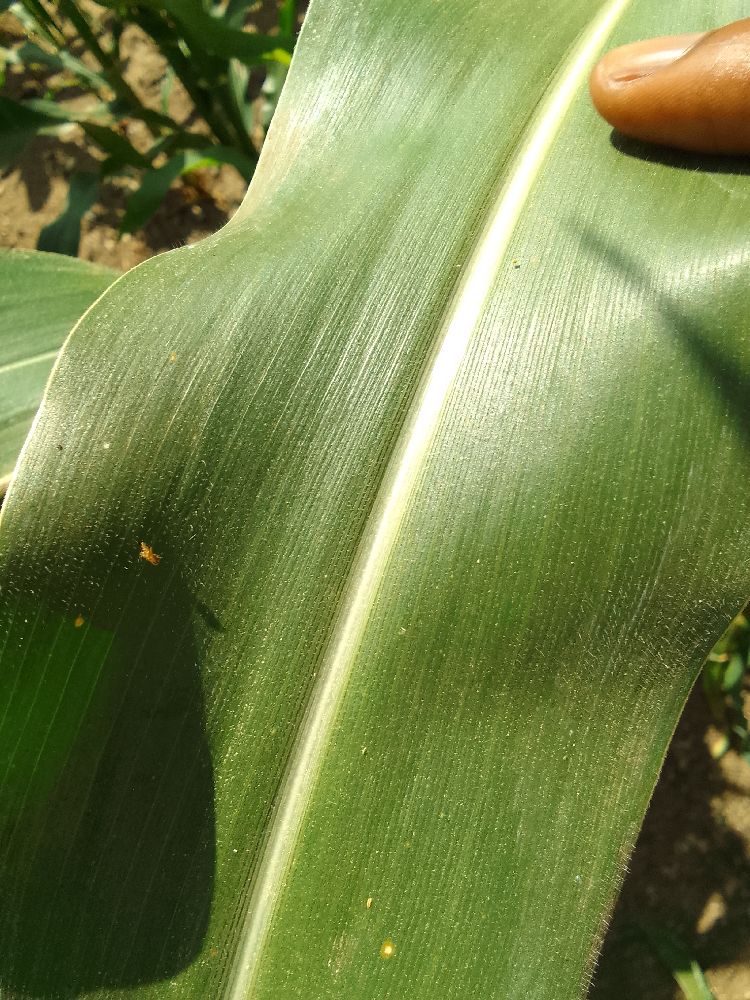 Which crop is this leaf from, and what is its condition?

maize, healthy
